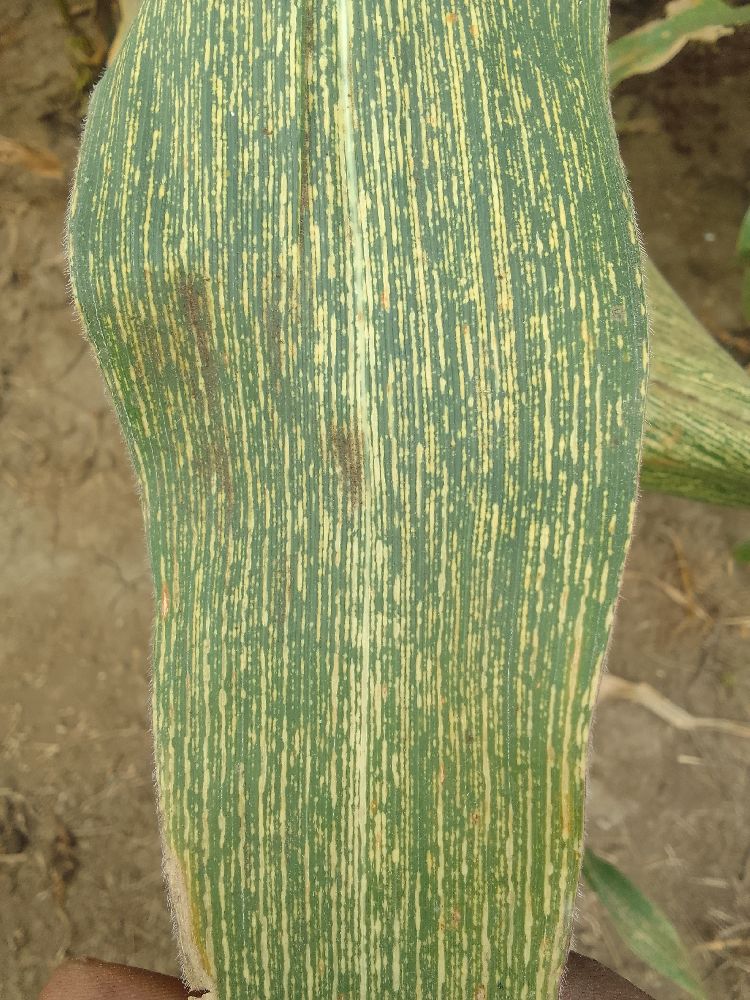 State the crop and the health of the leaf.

maize, maize streak virus
